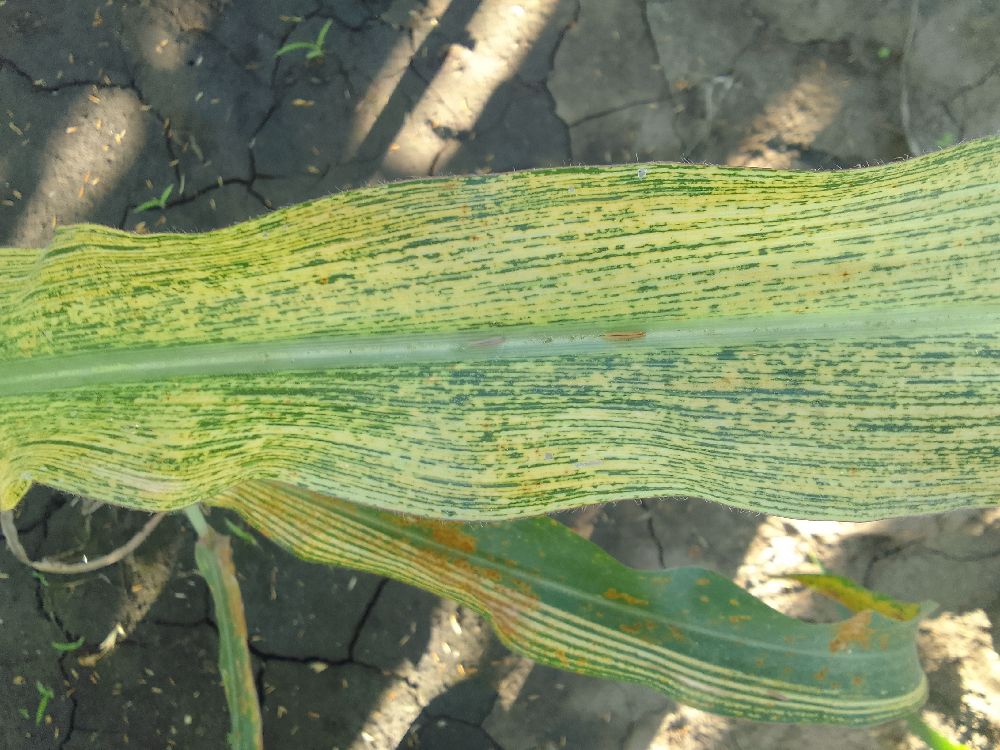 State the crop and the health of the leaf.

maize, maize streak virus
